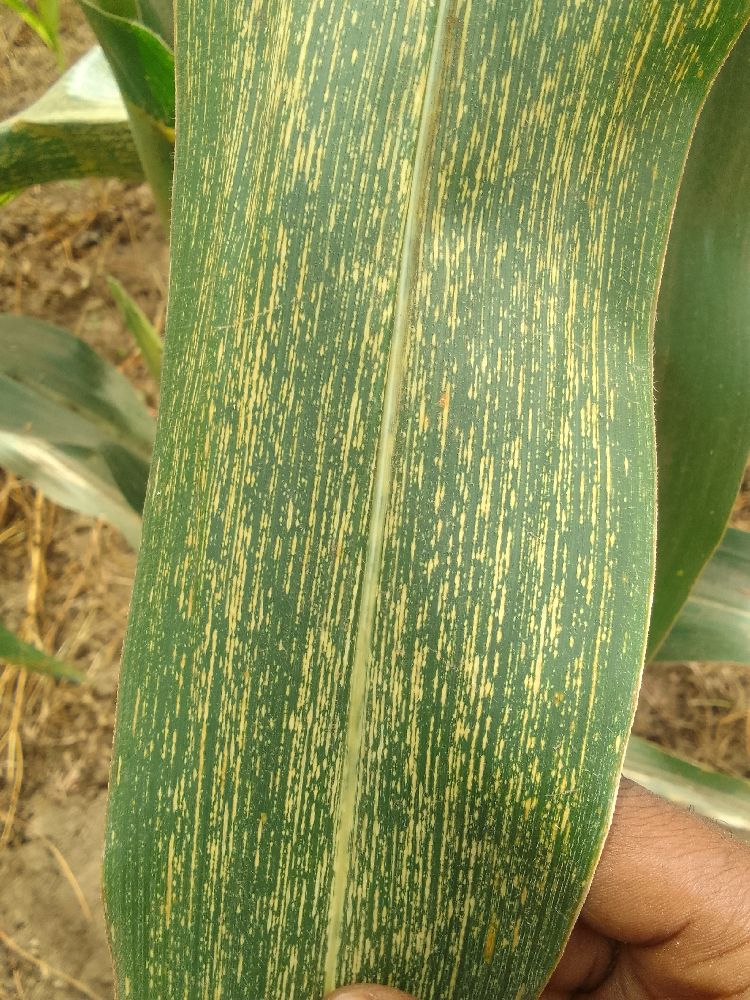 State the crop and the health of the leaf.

maize, maize streak virus
